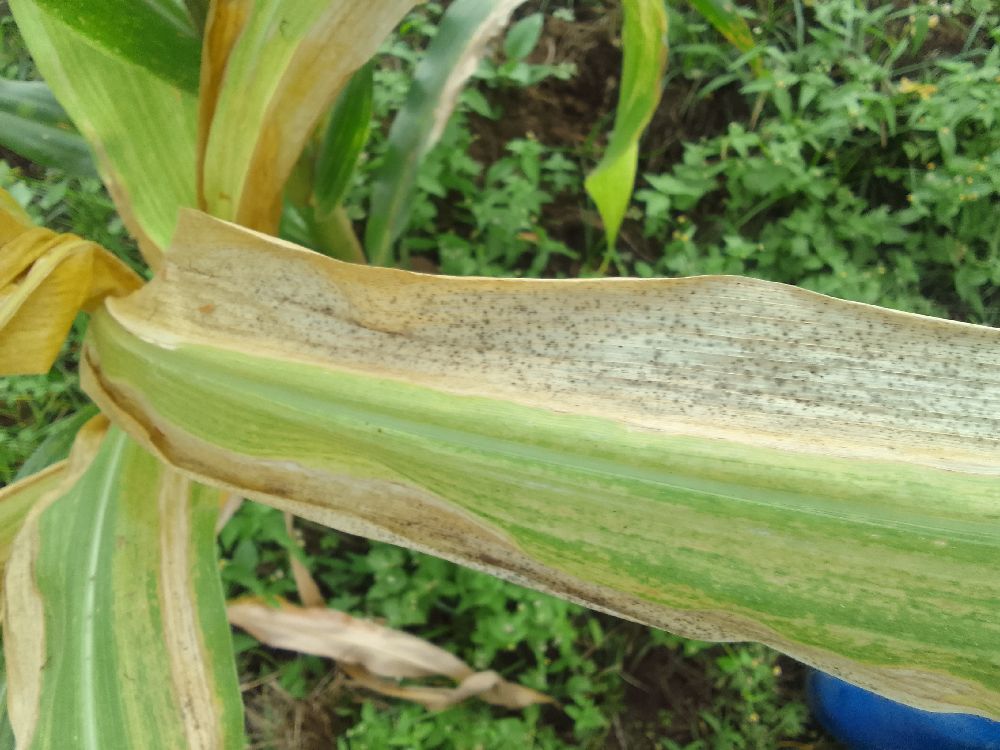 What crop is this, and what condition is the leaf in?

maize, maize lethal necrosis
